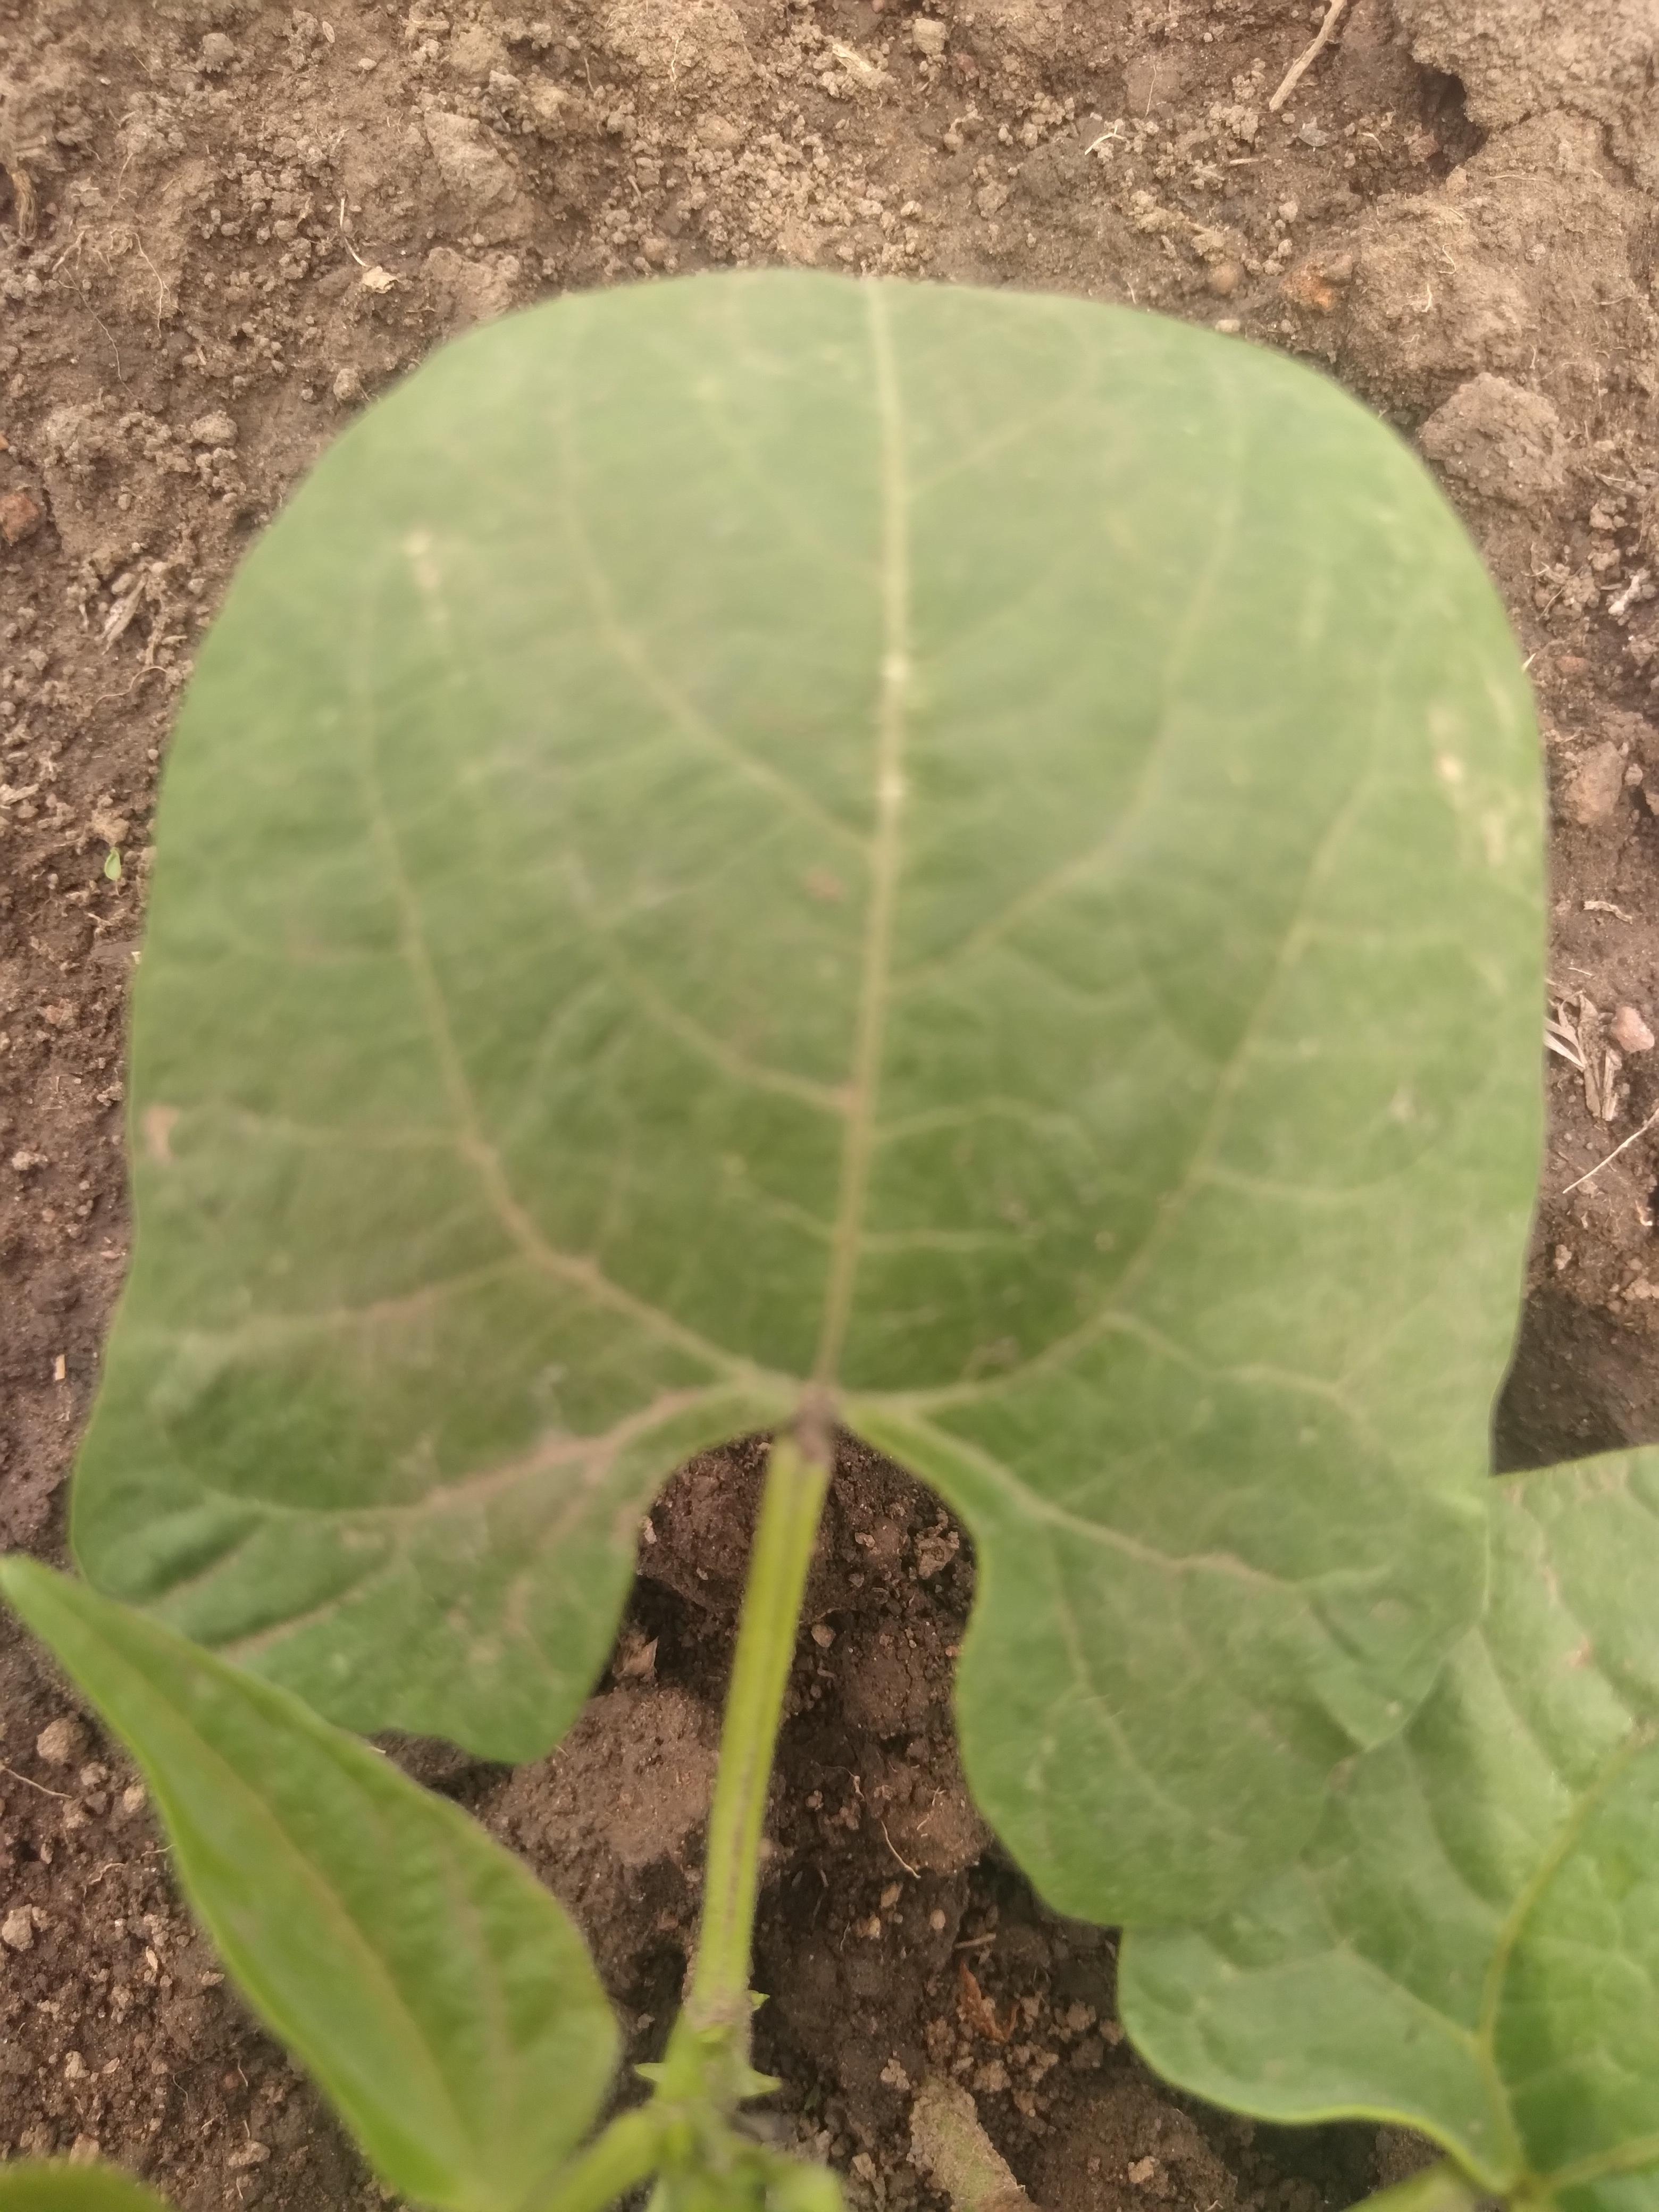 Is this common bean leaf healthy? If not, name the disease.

healthy
